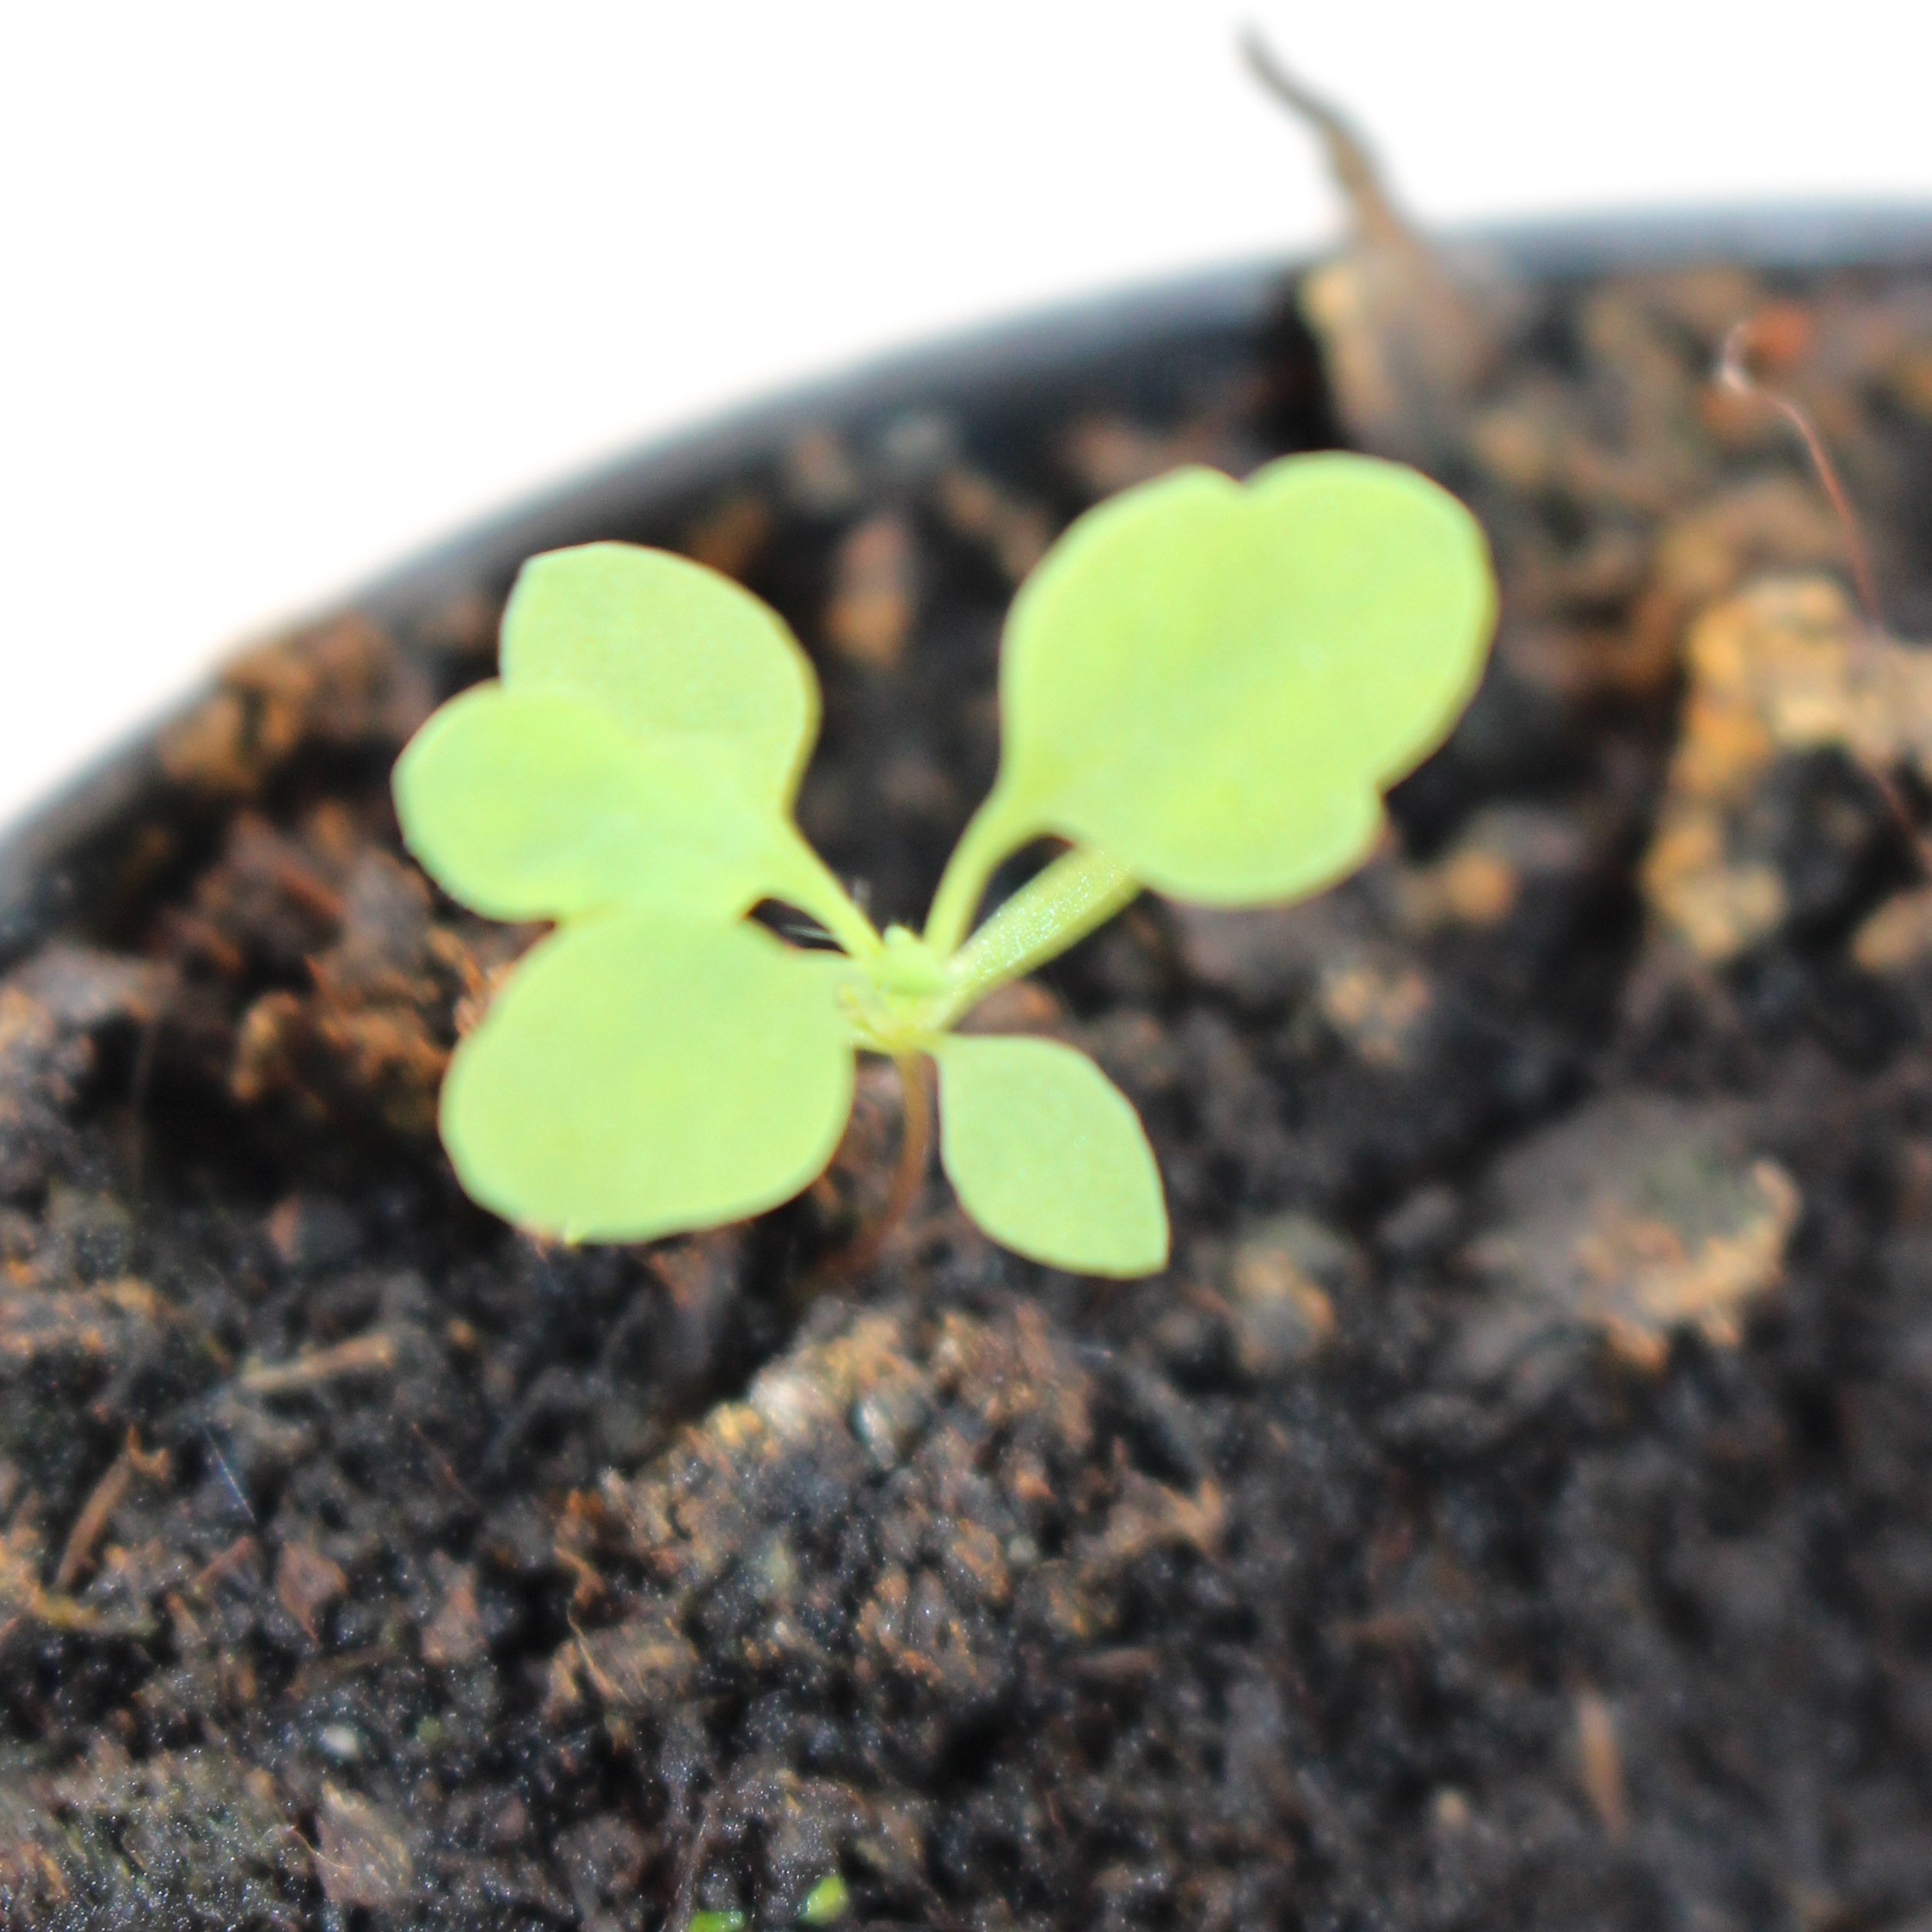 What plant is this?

Papaver rhoeas
